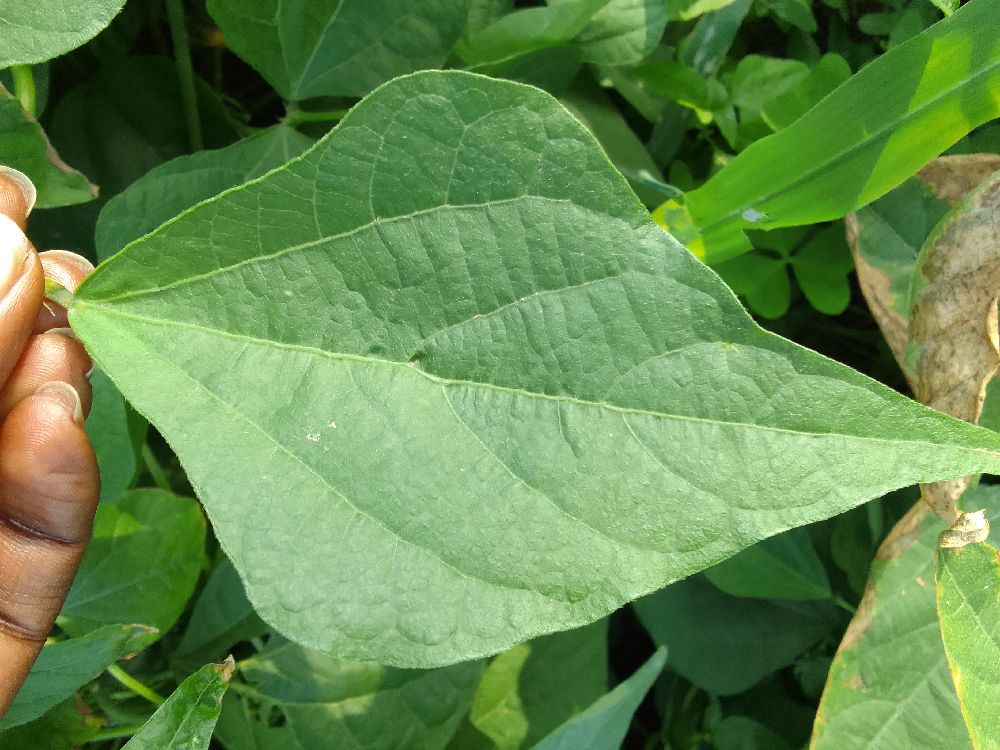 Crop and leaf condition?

common bean, healthy
